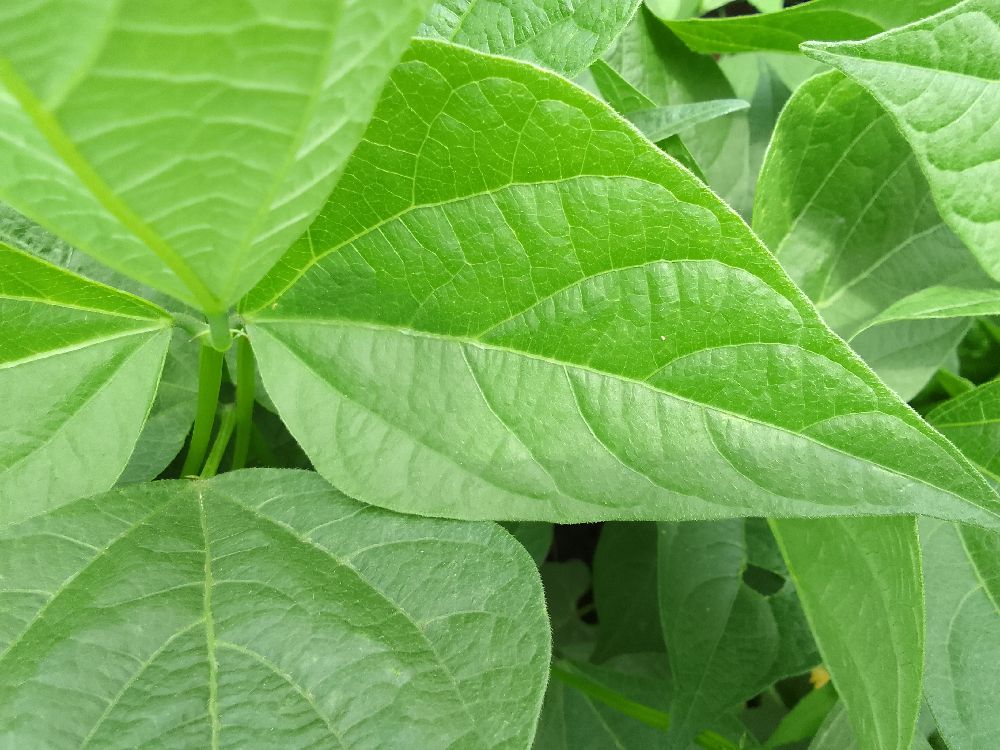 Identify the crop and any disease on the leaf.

common bean, healthy
